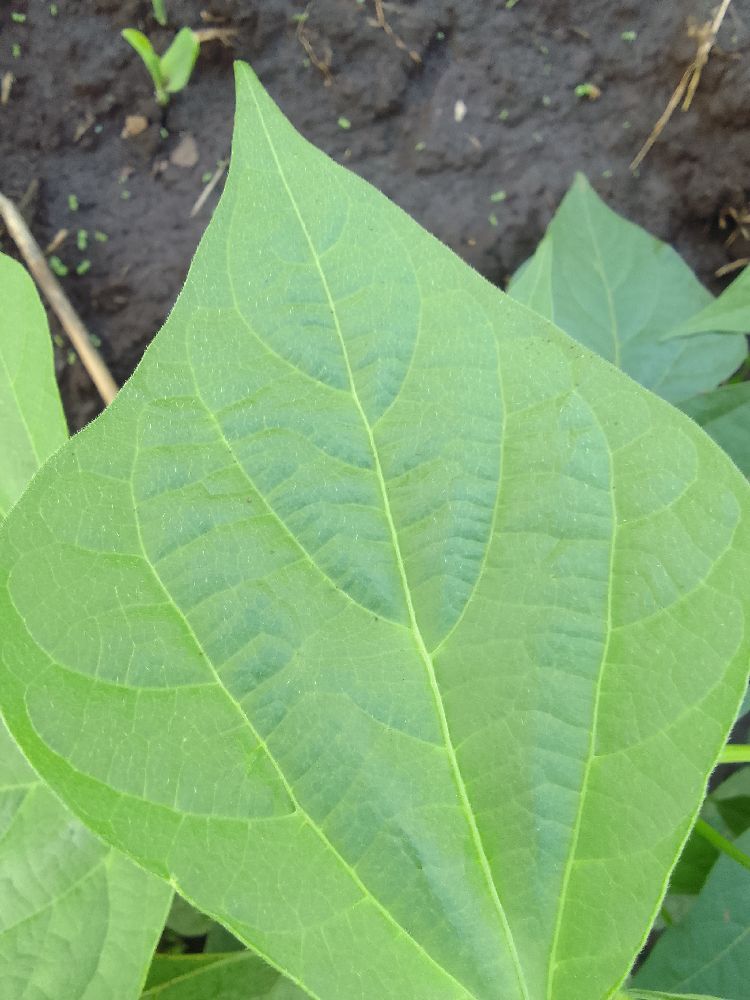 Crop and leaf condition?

common bean, healthy
